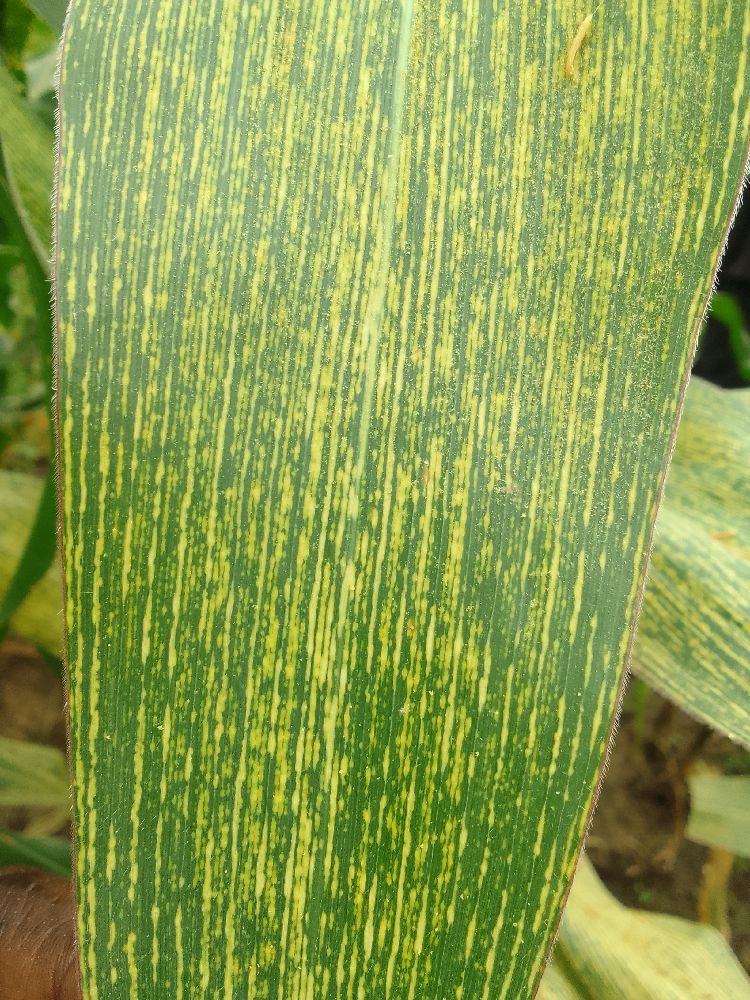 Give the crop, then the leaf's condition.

maize, maize streak virus
